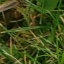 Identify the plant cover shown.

grass
